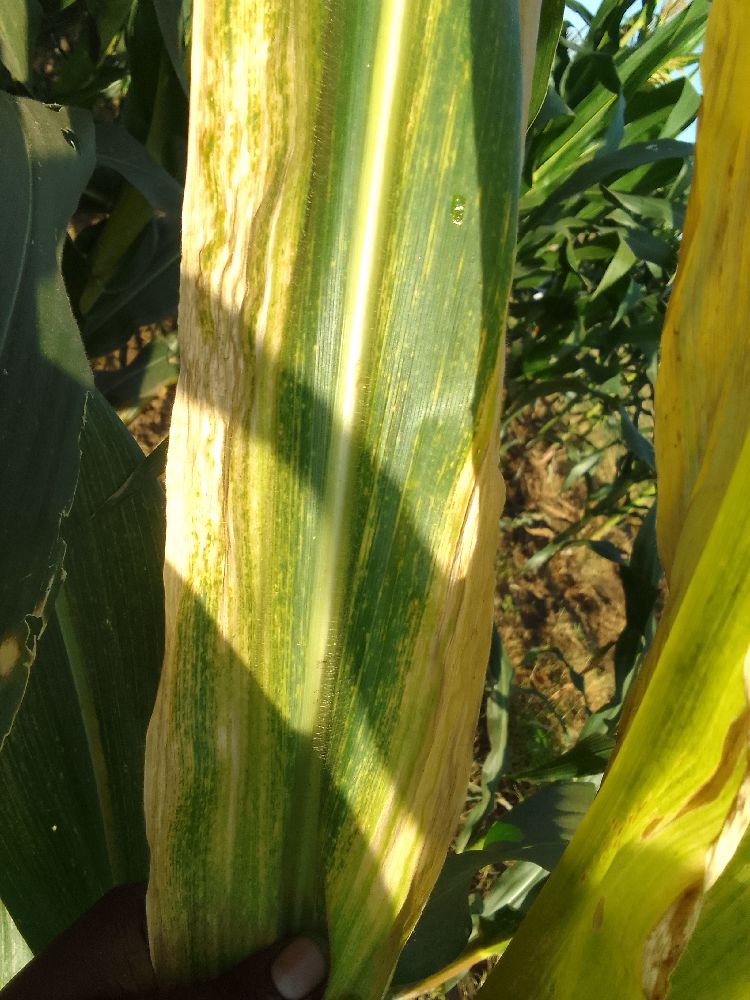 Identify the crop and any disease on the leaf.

maize, maize lethal necrosis
